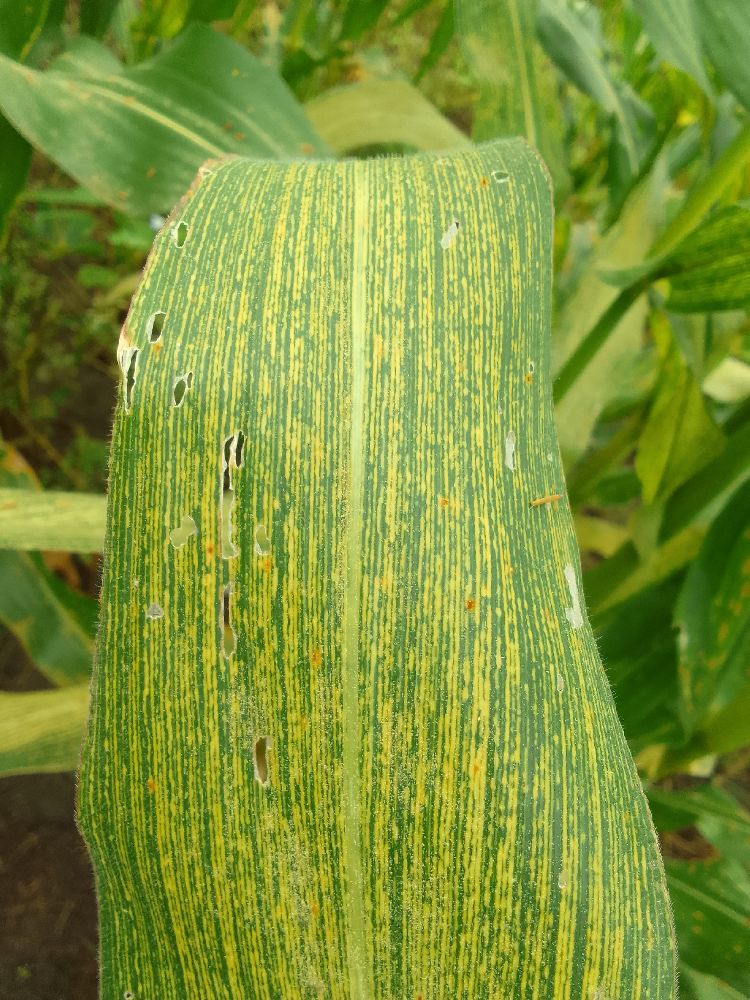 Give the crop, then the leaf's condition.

maize, maize streak virus
